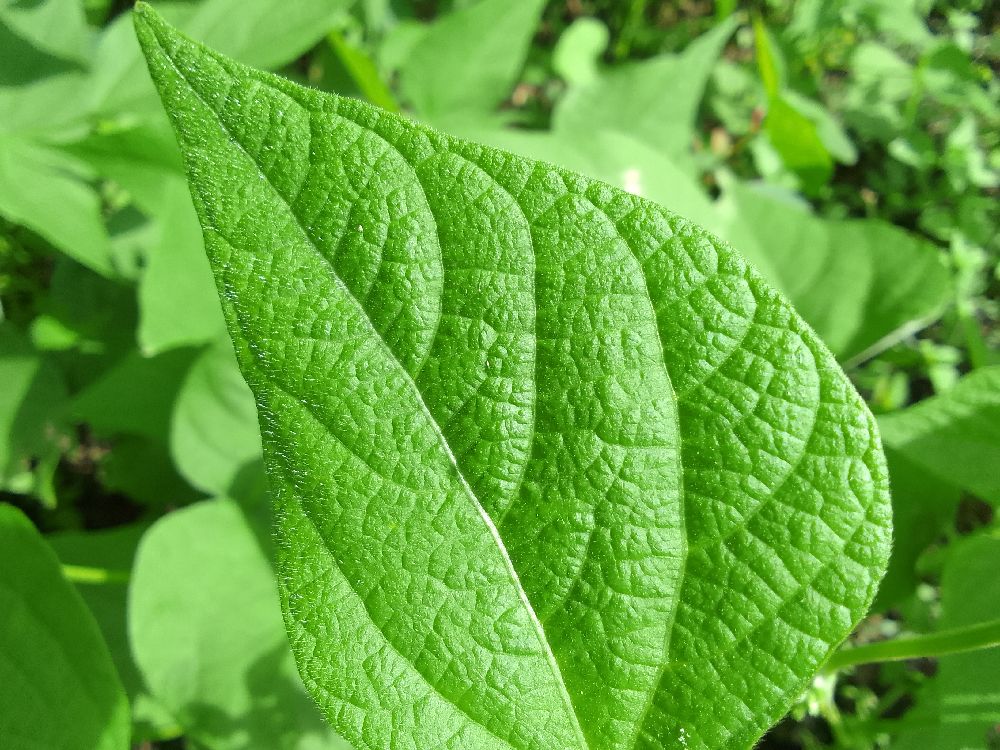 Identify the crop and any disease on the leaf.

common bean, healthy
